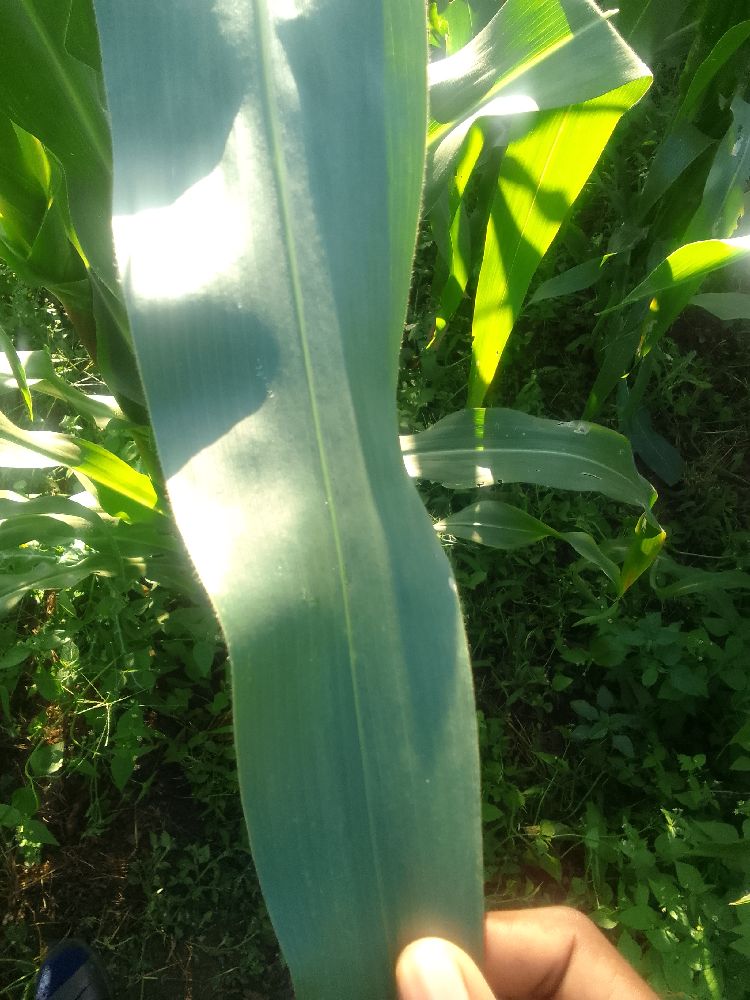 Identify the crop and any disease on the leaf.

maize, healthy
